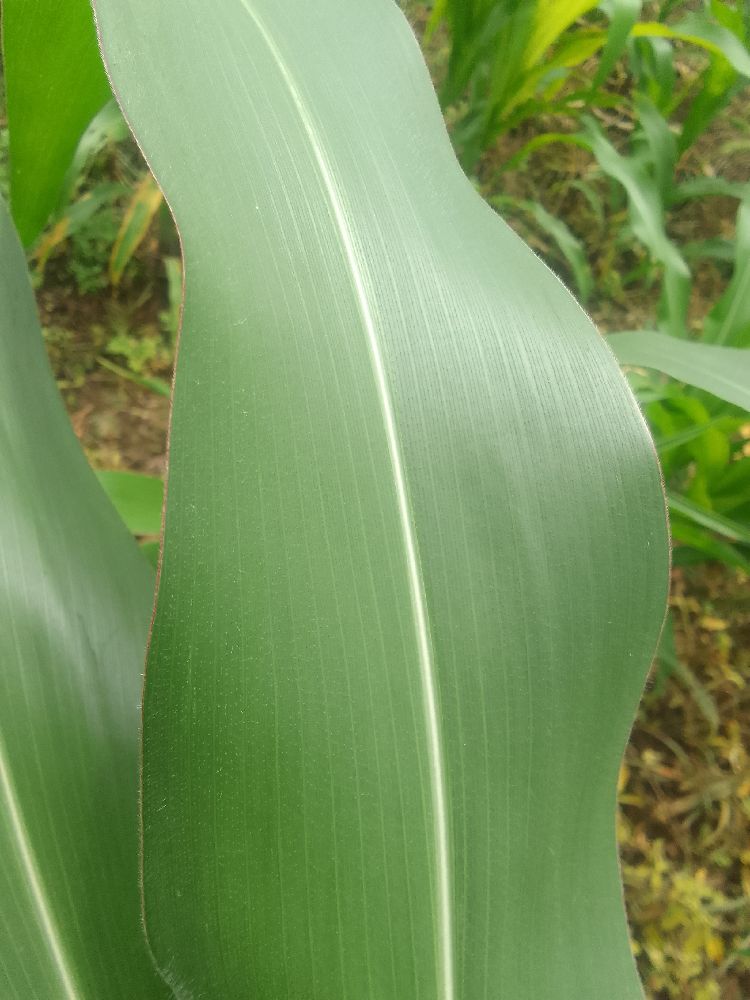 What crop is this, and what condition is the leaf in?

maize, healthy
